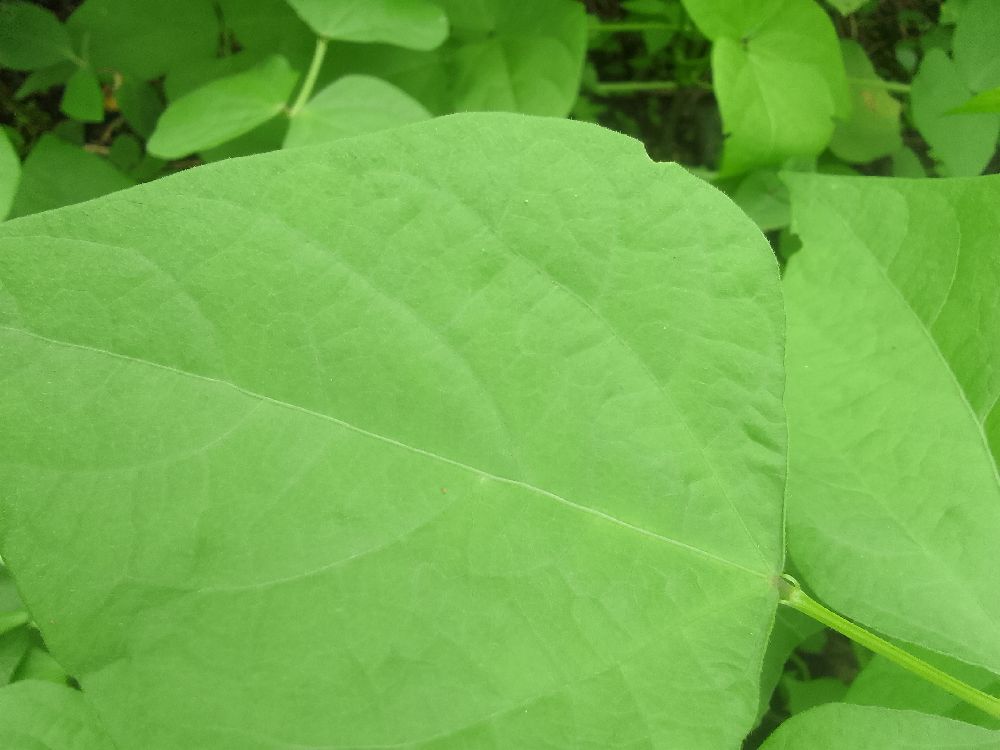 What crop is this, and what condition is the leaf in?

common bean, healthy
